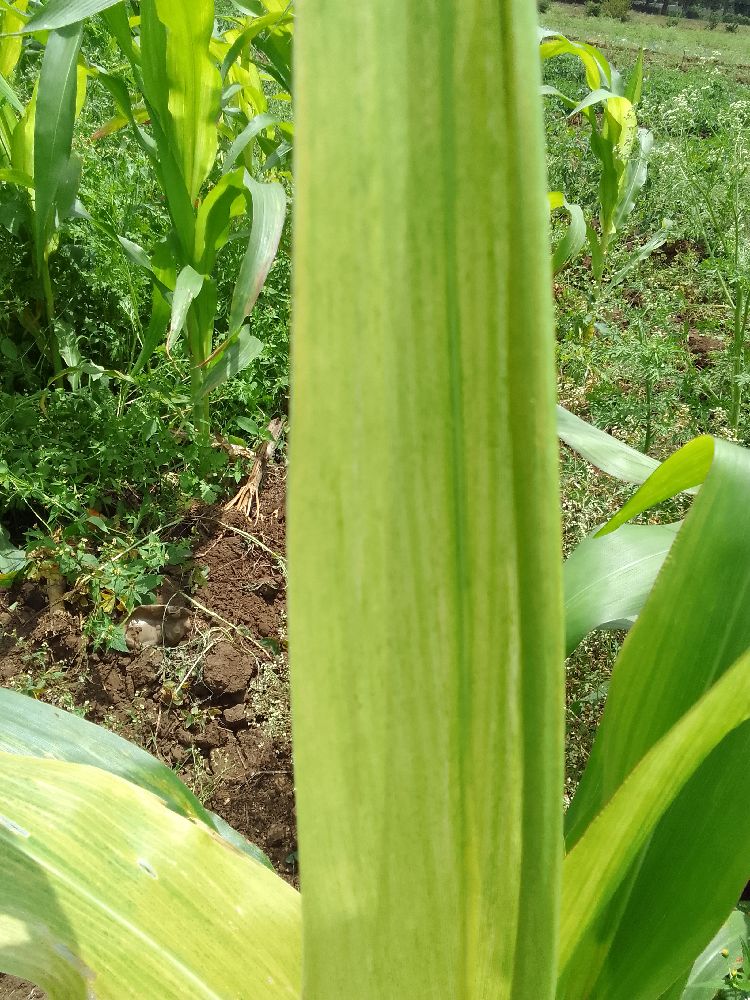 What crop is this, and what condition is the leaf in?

maize, maize lethal necrosis
